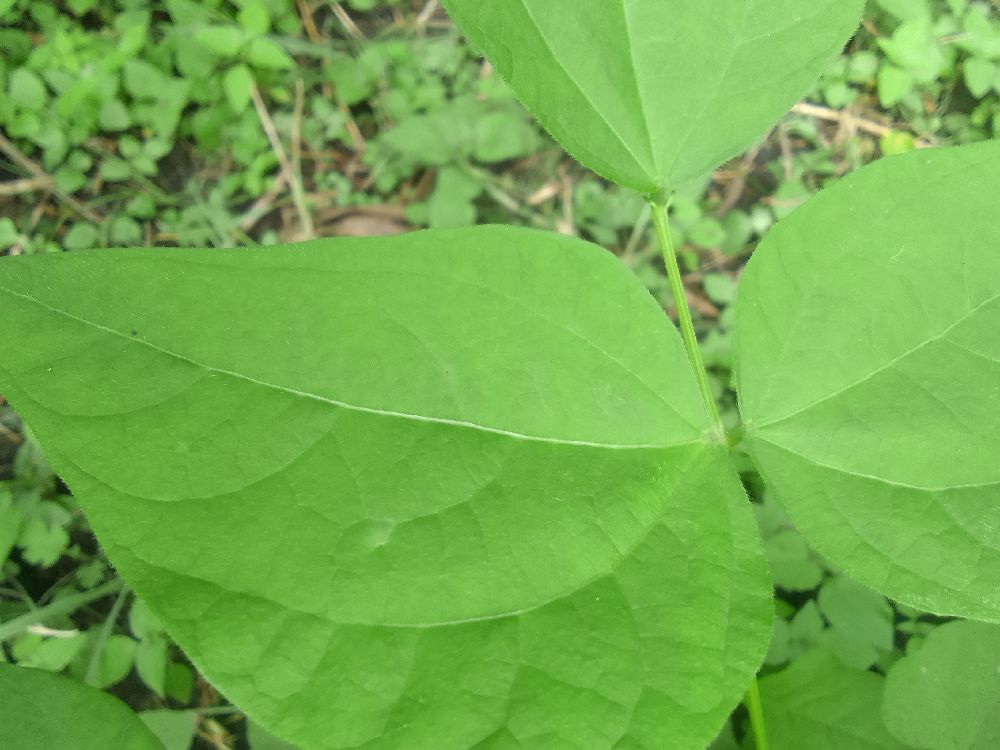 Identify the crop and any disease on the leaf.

common bean, healthy
